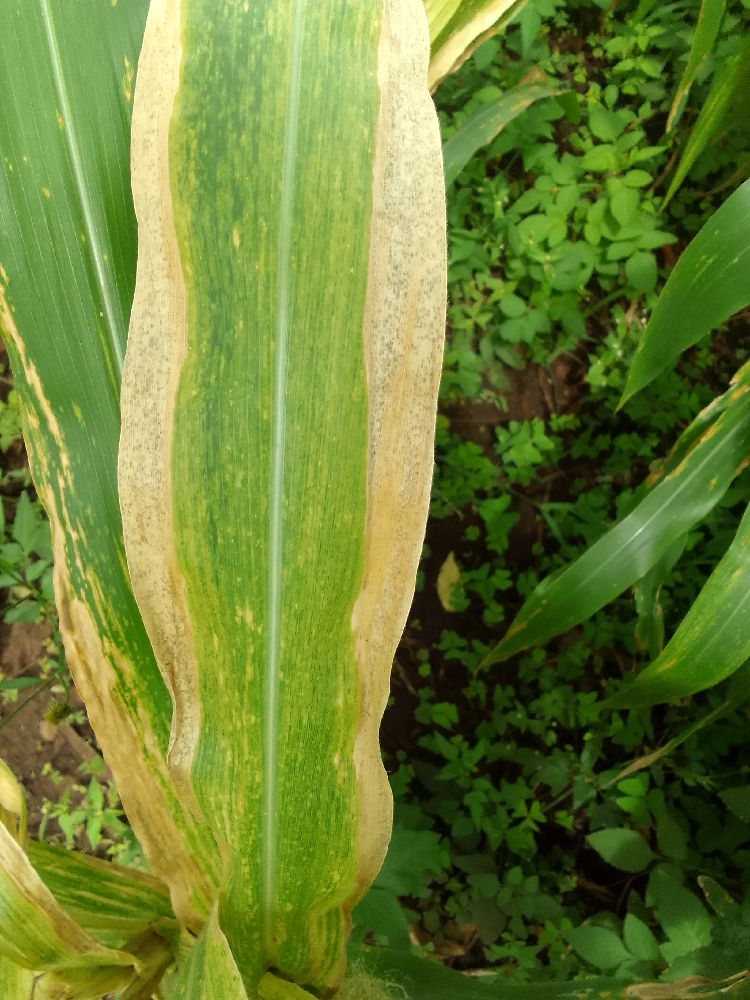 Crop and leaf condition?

maize, maize lethal necrosis
